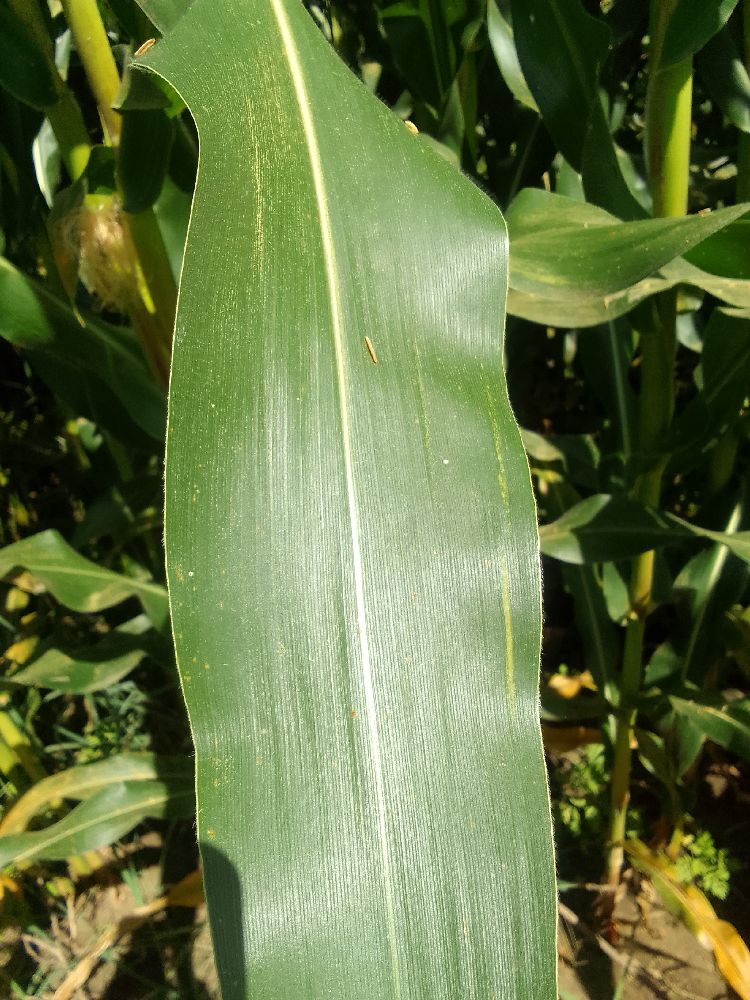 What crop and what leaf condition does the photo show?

maize, healthy
